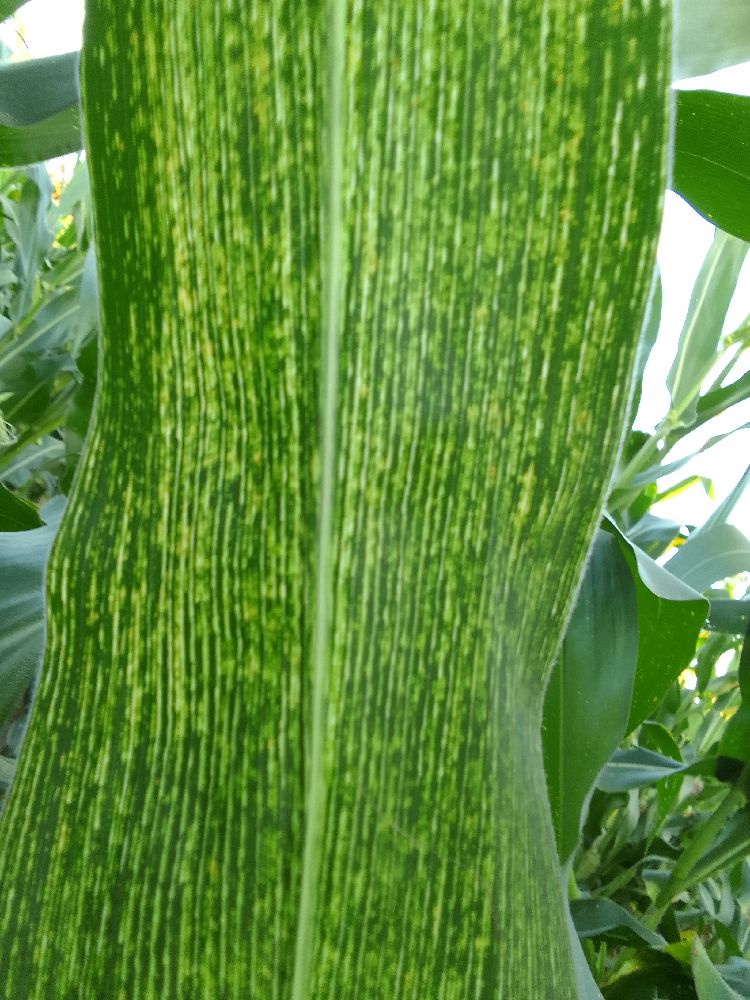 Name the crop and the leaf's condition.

maize, maize streak virus
